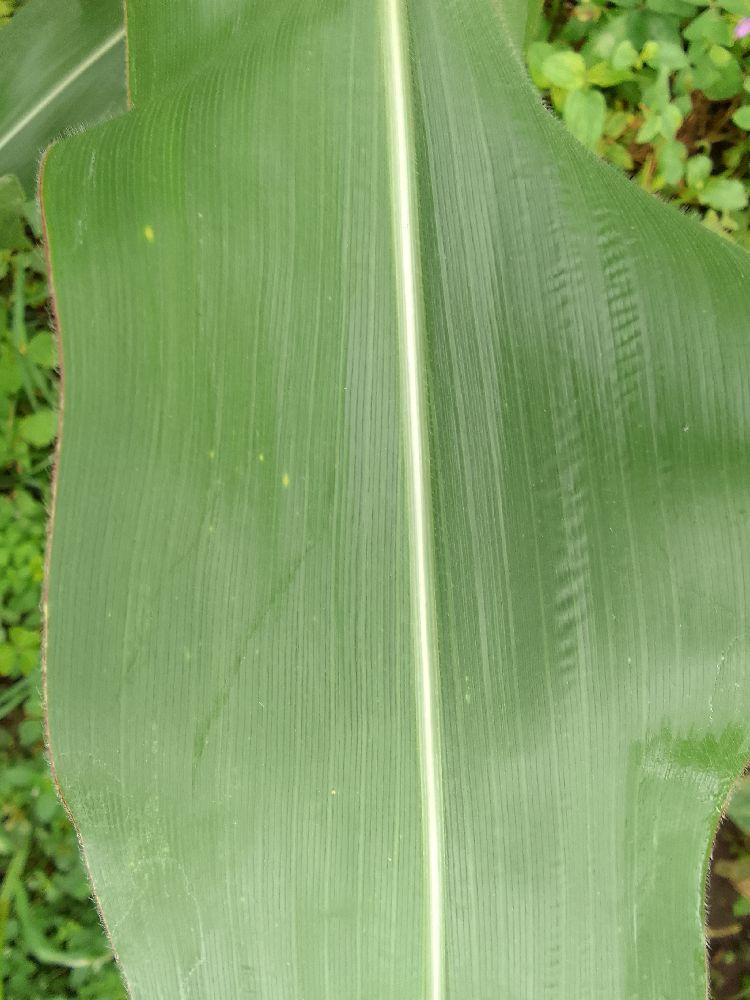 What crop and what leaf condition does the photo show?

maize, healthy
